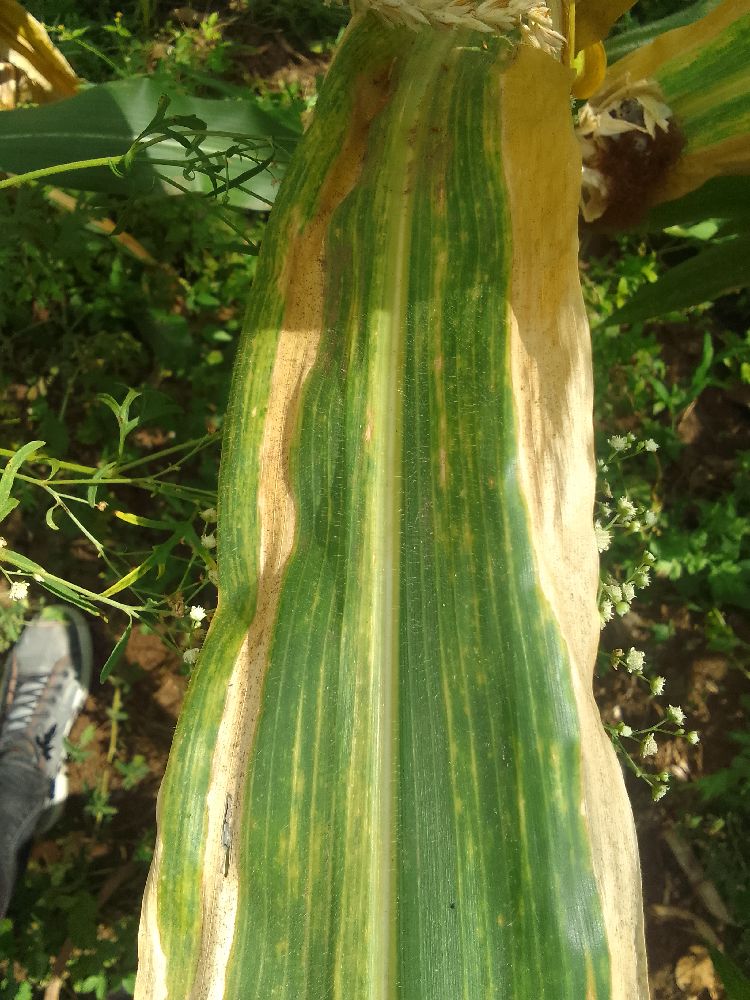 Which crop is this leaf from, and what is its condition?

maize, maize lethal necrosis
